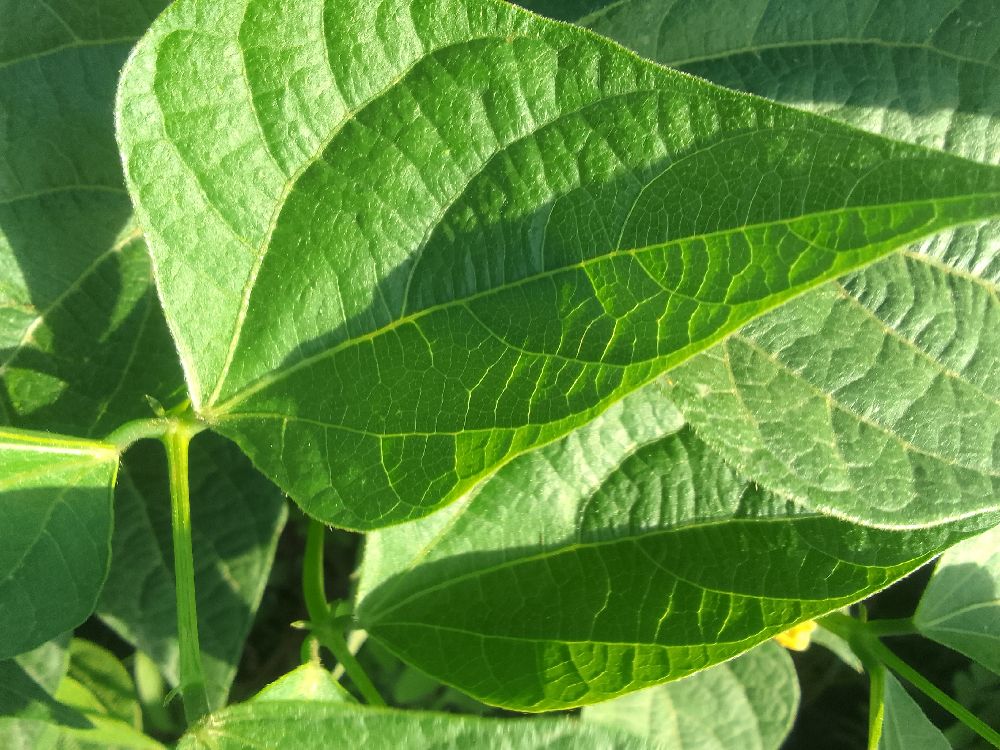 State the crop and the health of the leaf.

common bean, healthy
